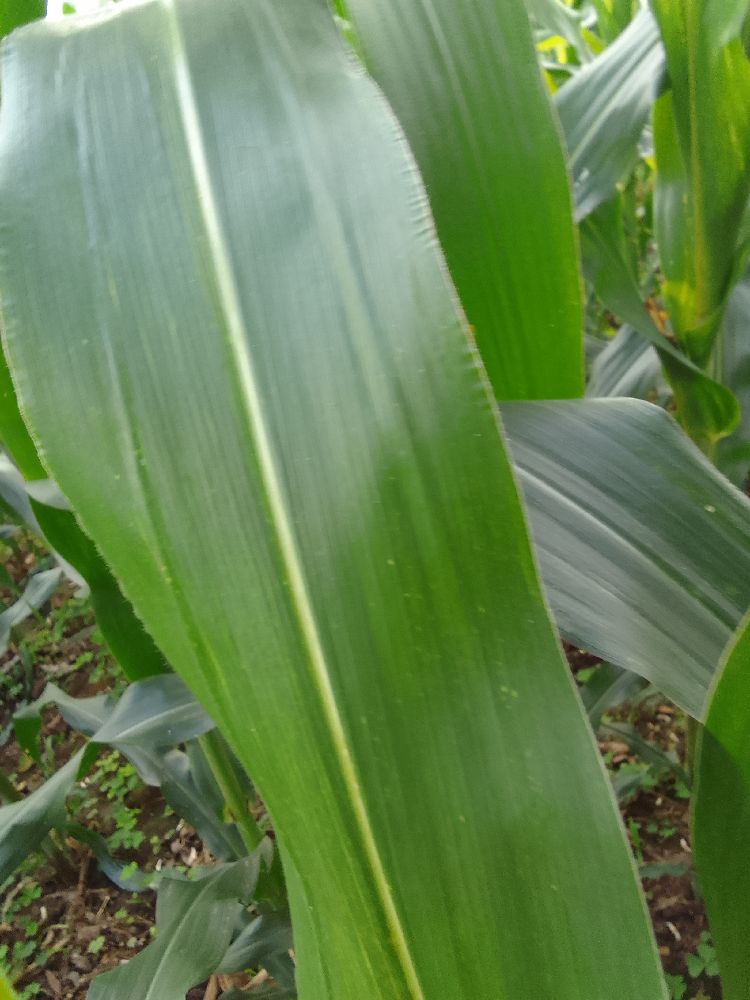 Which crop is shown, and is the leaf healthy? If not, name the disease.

maize, healthy
